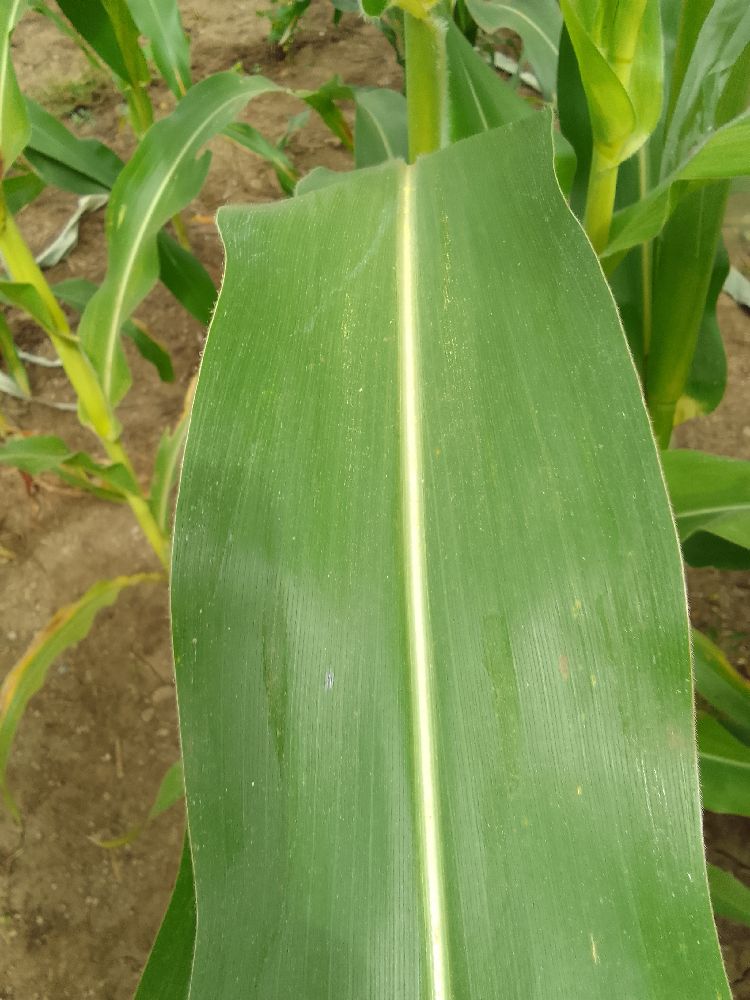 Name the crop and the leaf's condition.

maize, healthy
